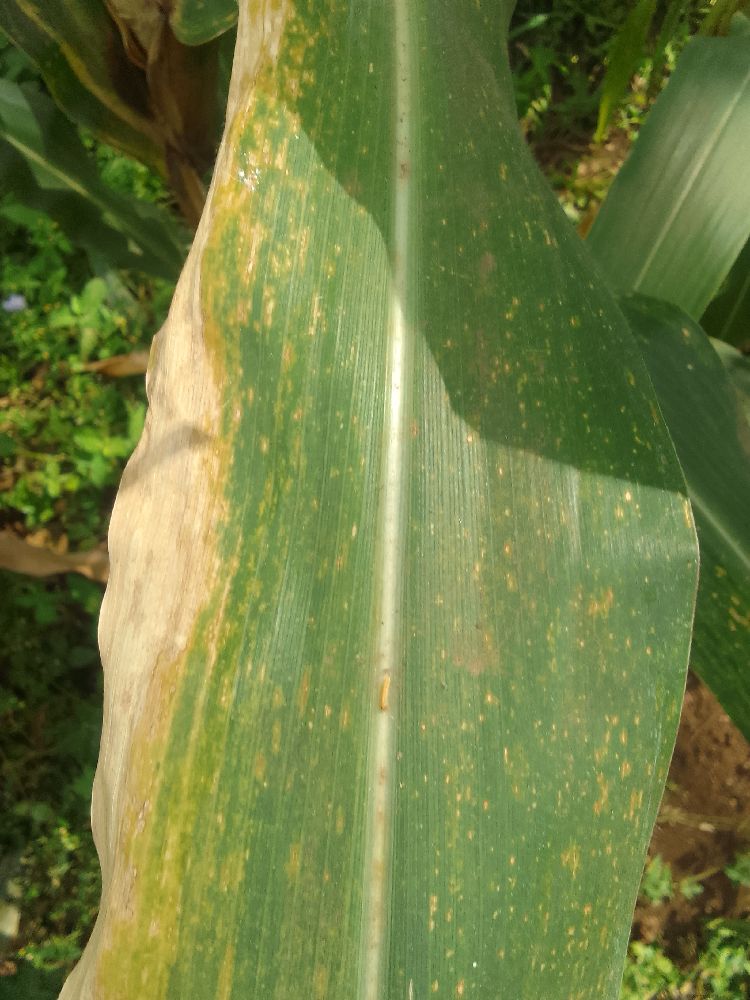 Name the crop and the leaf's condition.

maize, maize lethal necrosis
